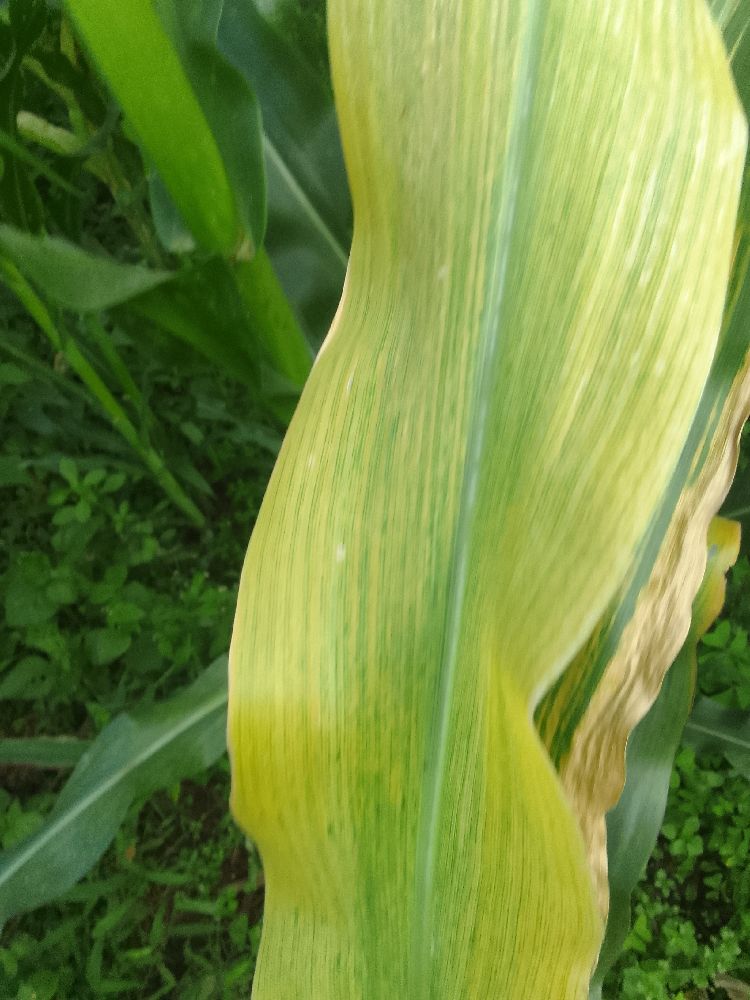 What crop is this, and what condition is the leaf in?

maize, maize lethal necrosis
